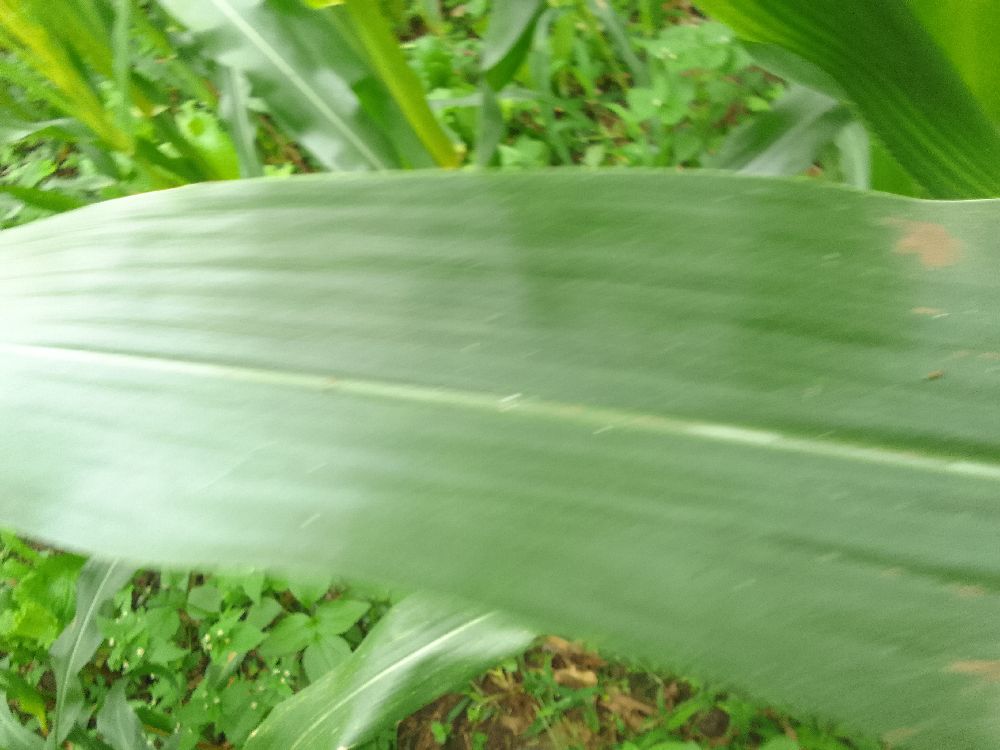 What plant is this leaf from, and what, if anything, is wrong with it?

maize, healthy
